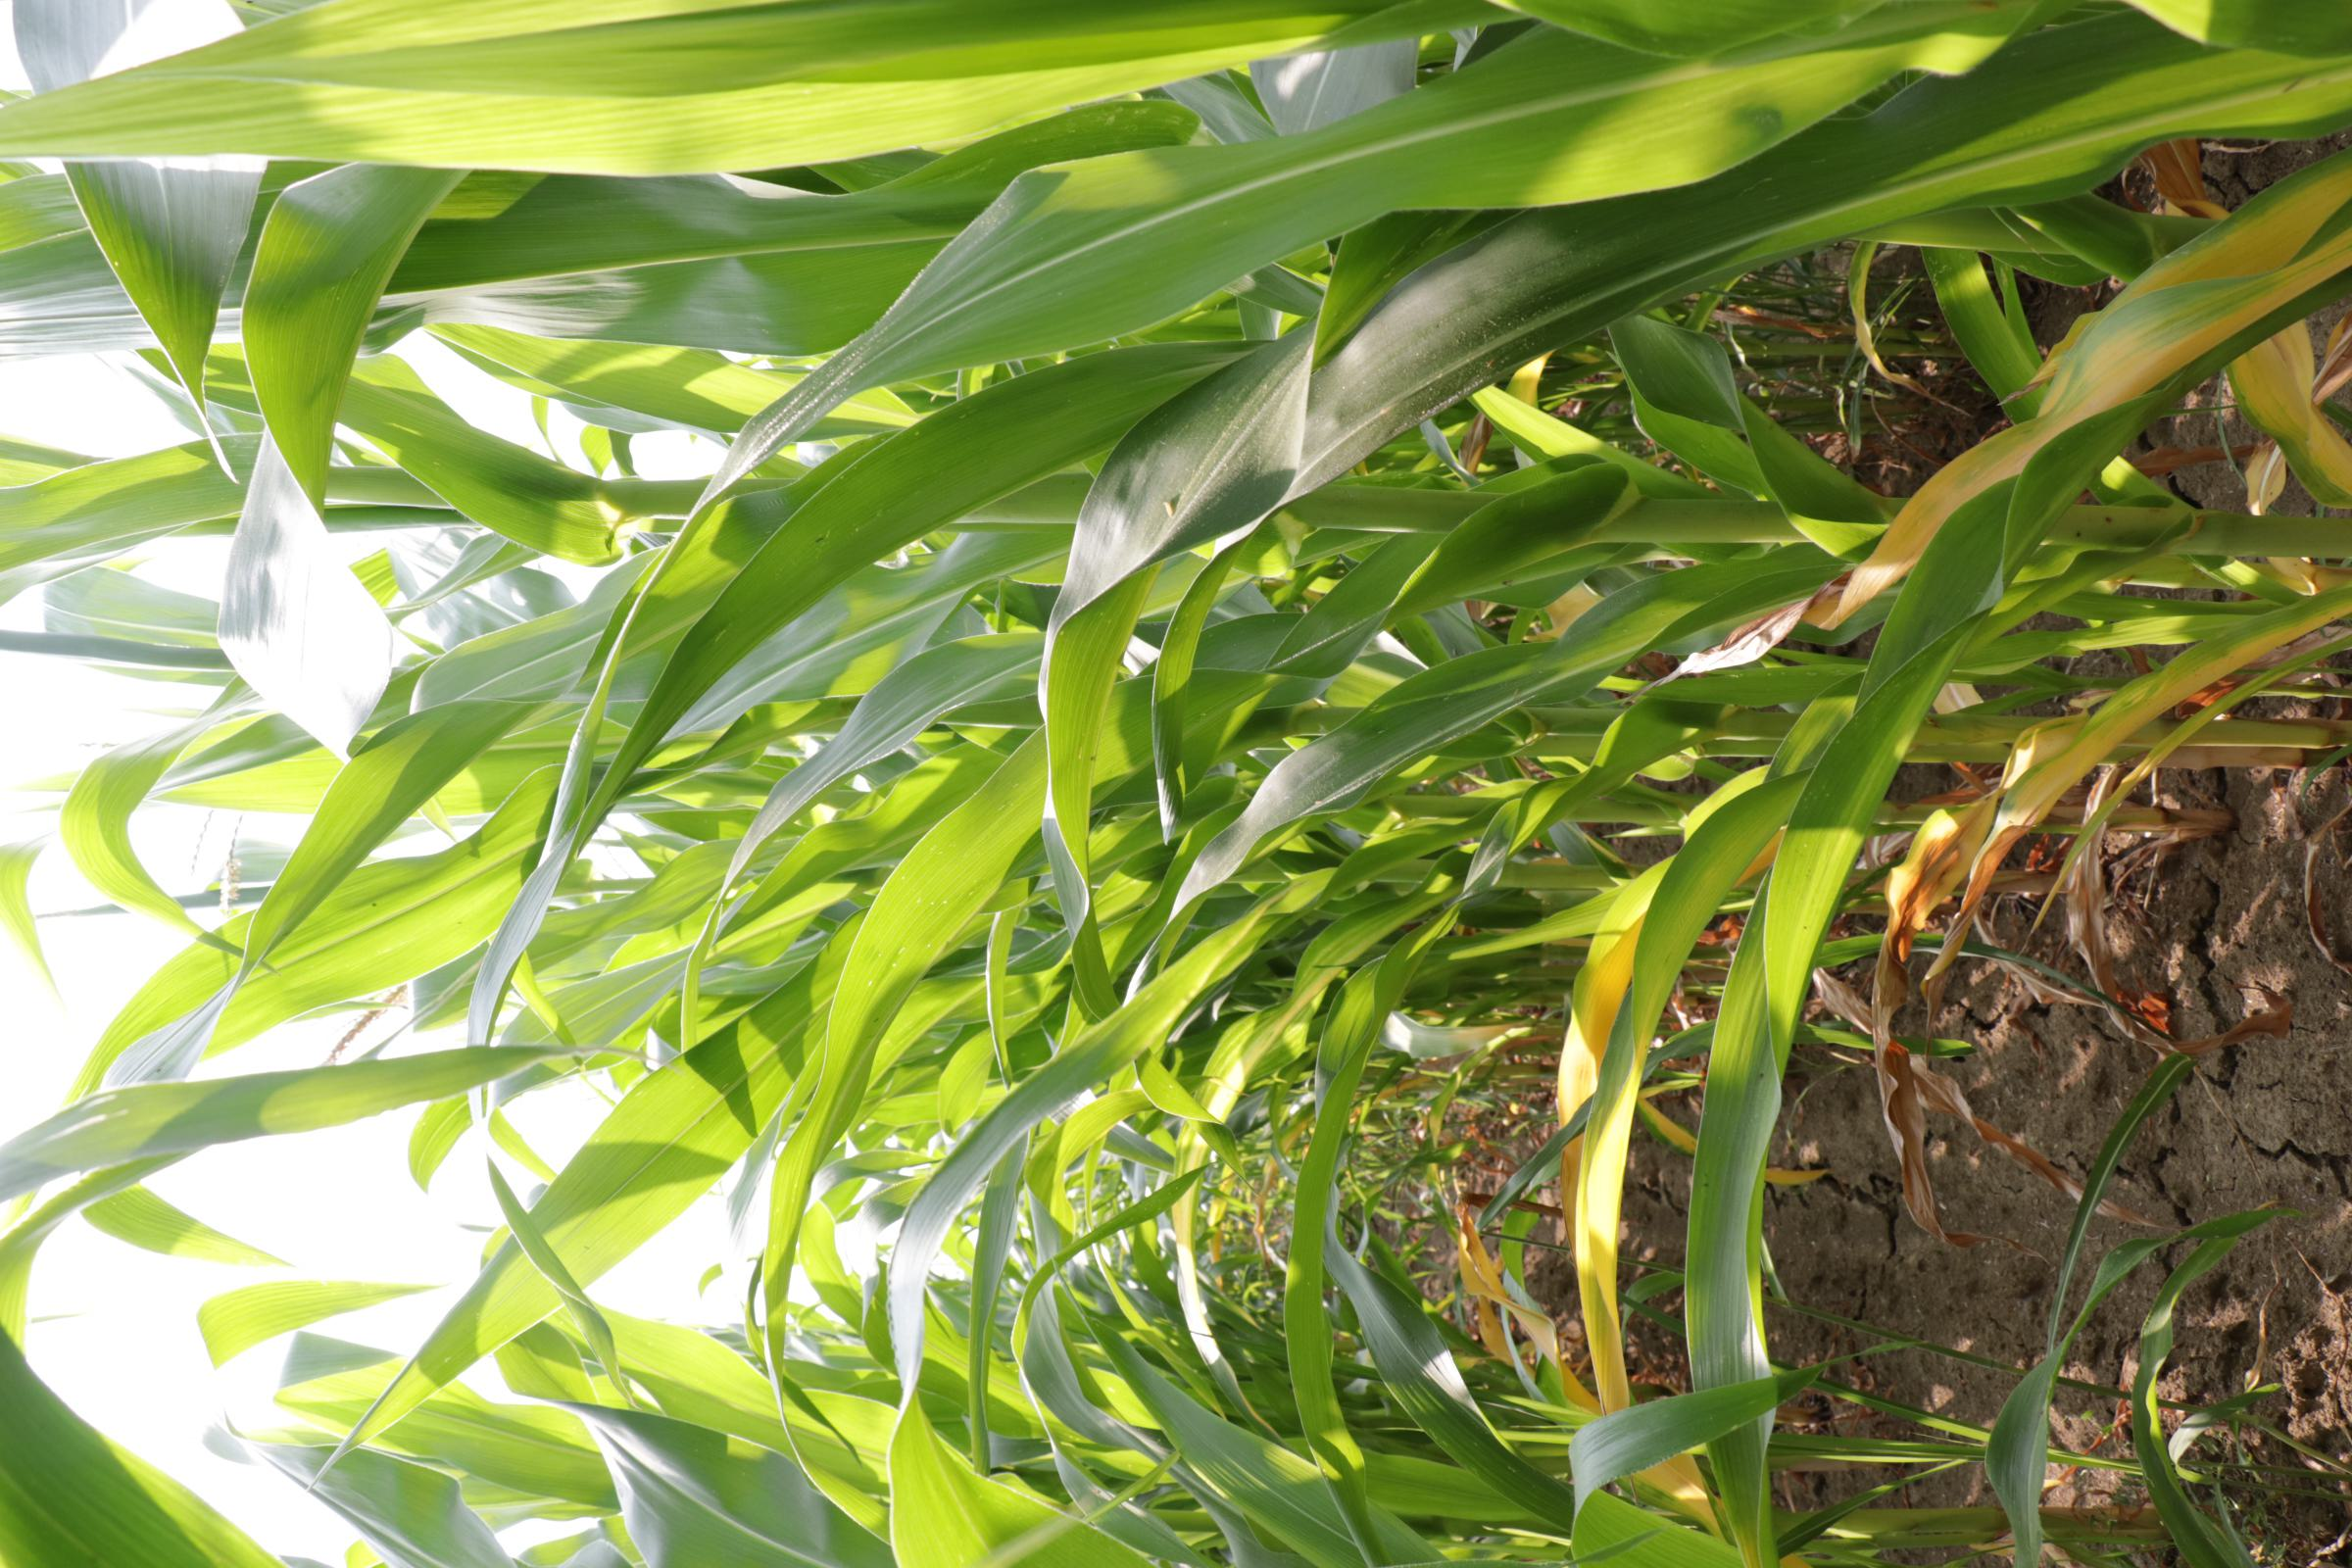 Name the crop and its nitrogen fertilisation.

maize, full nitrogen fertilisation
